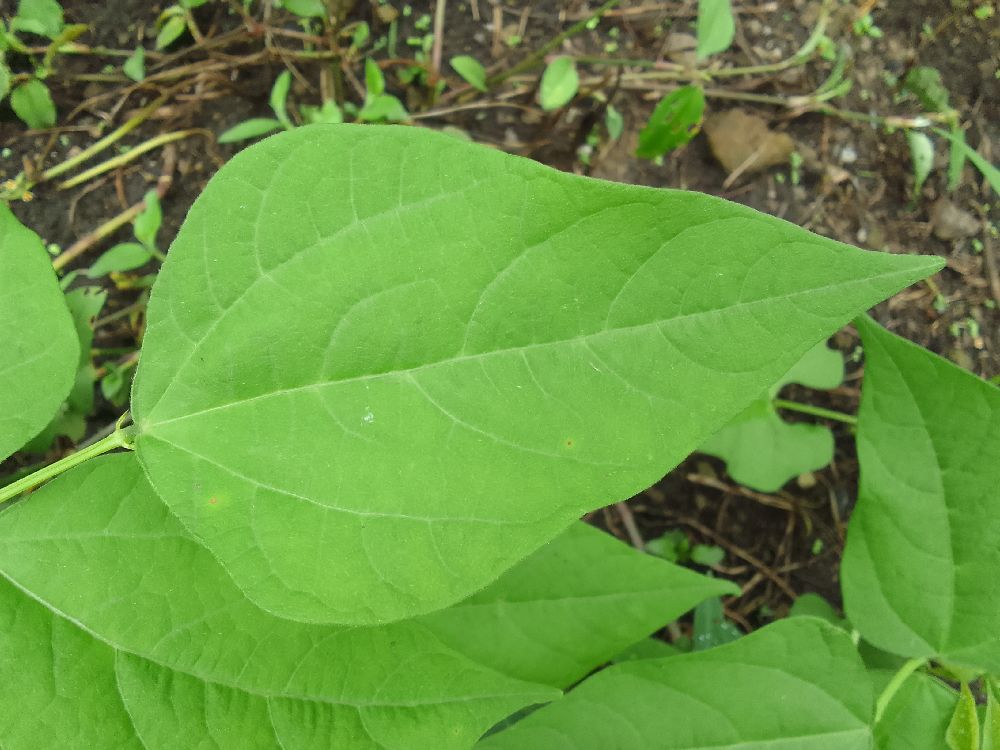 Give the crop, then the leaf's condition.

common bean, healthy
